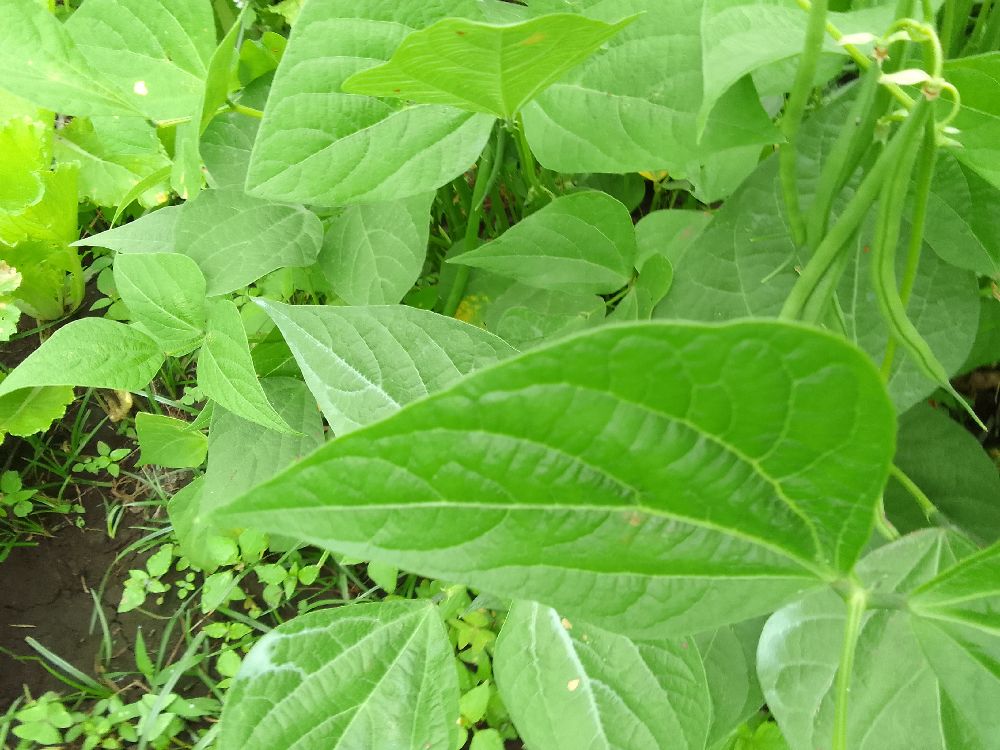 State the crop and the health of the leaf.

common bean, healthy
